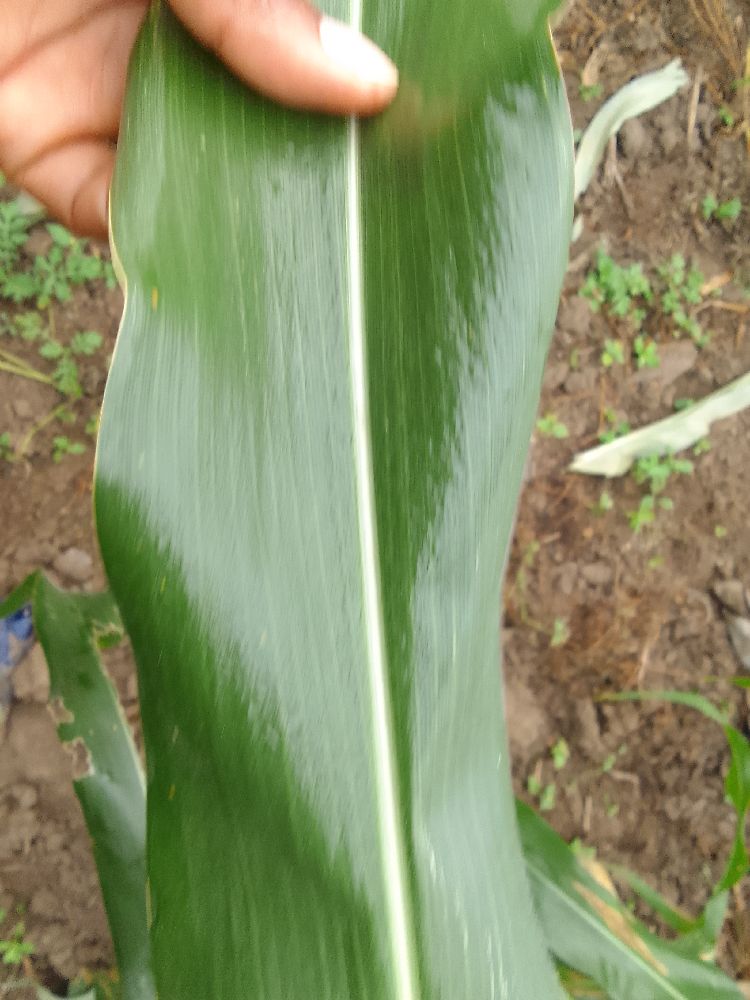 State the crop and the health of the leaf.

maize, healthy
